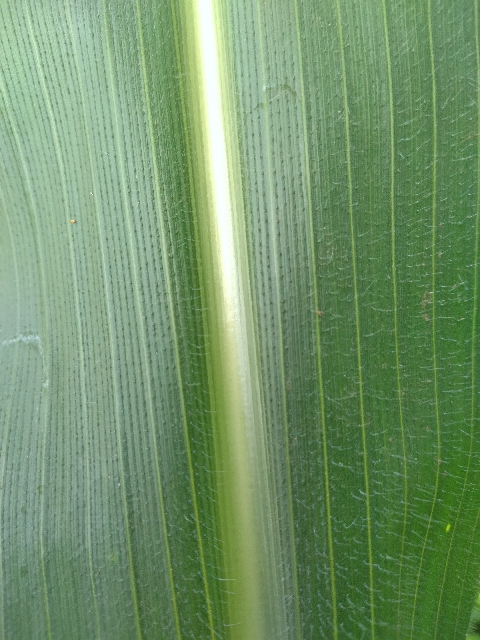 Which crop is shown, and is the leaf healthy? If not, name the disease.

maize, healthy
